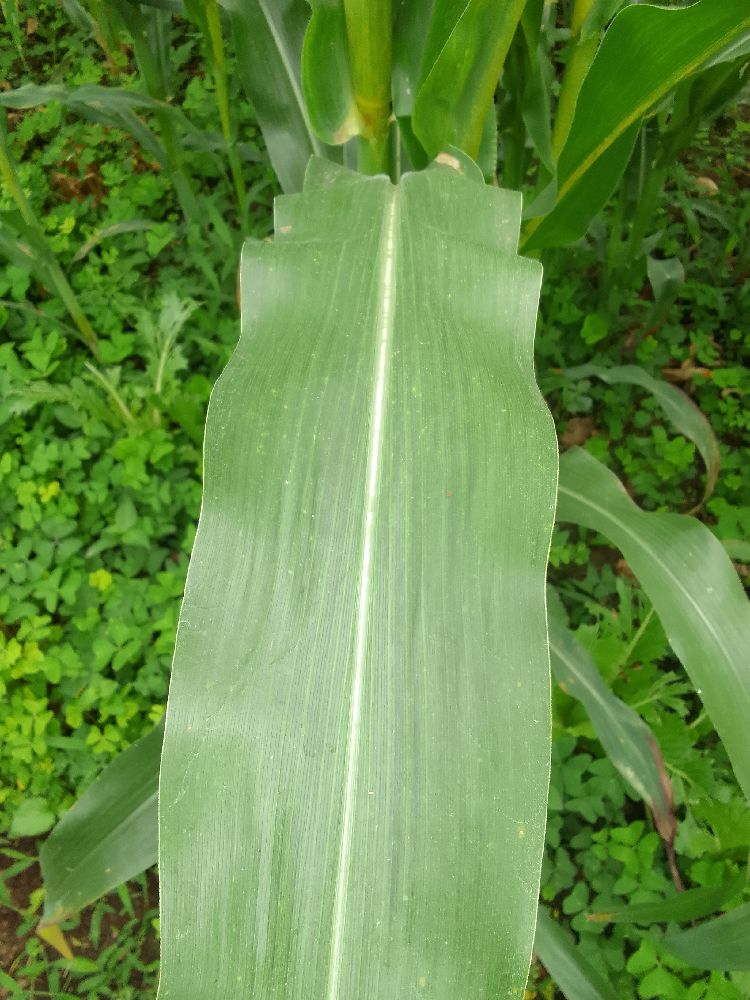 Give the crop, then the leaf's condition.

maize, healthy
